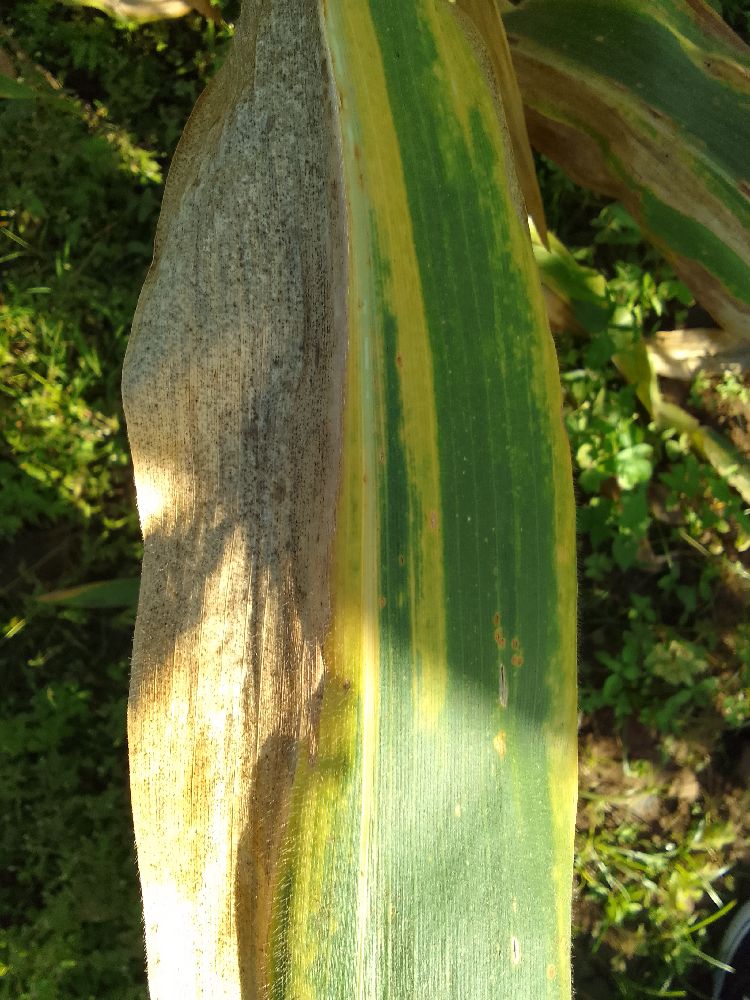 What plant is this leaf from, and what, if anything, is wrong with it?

maize, maize lethal necrosis
